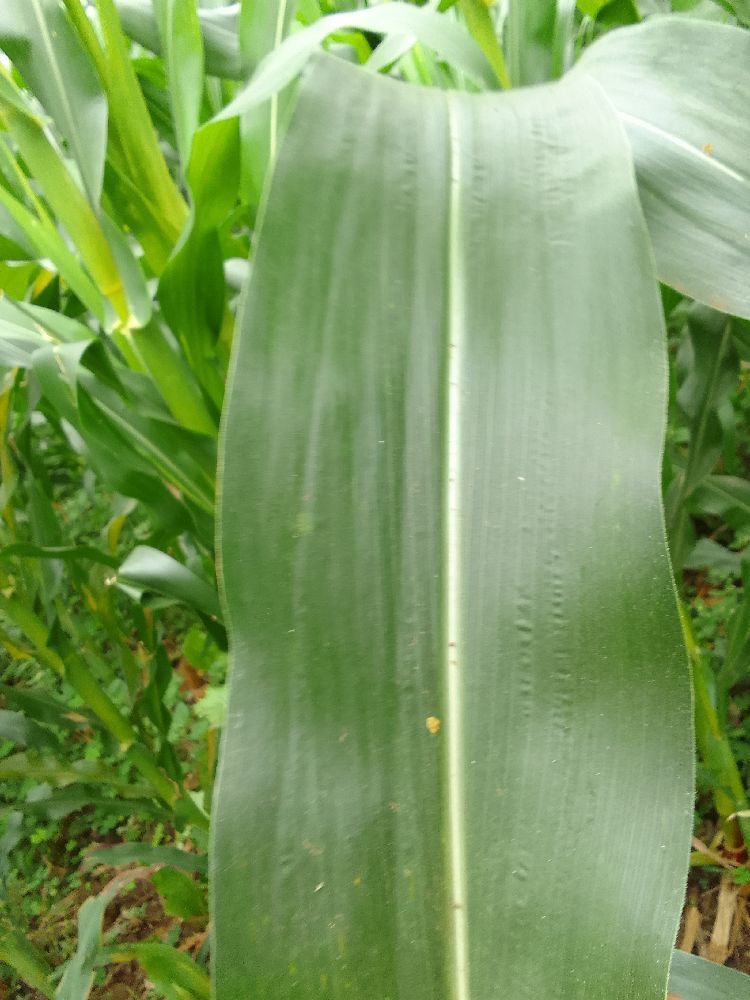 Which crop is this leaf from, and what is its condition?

maize, healthy
